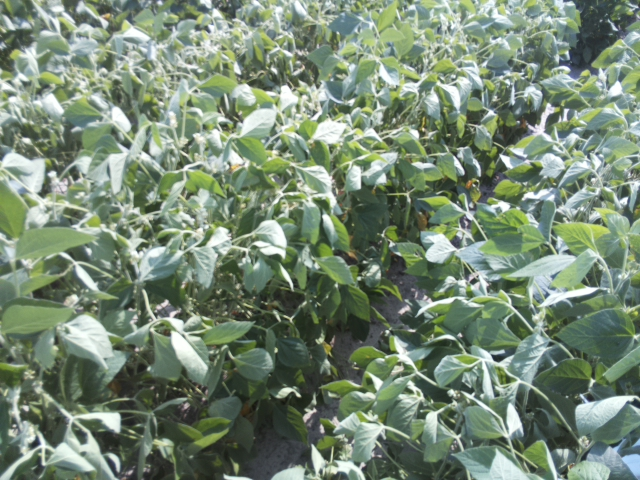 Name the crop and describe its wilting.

soybean, moderate turgor loss in upper canopy
